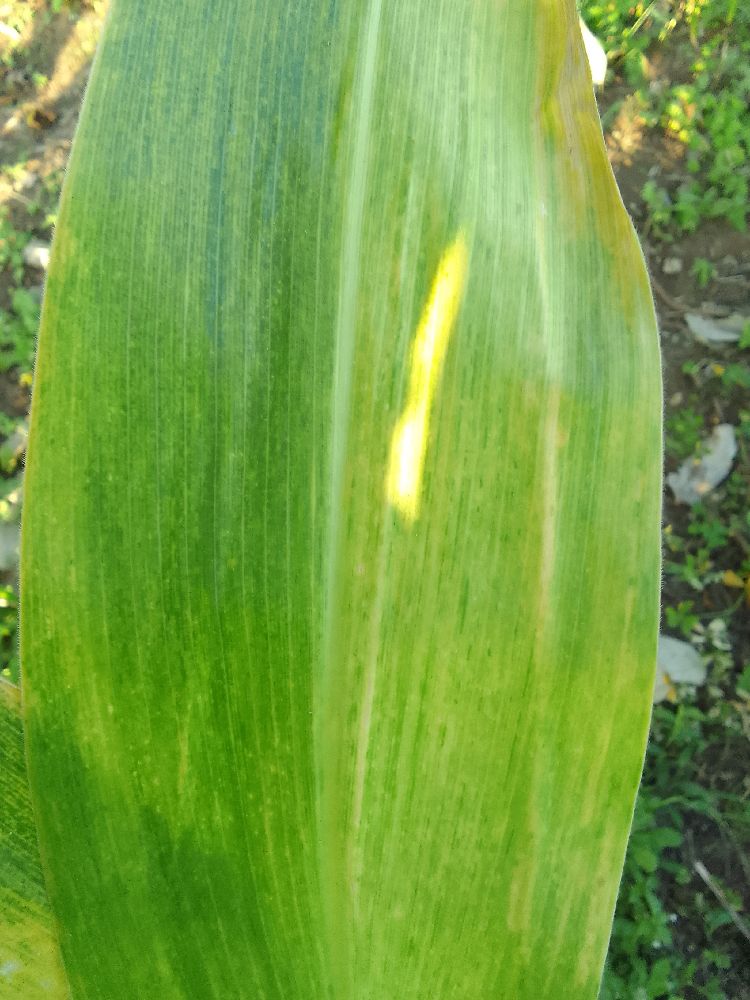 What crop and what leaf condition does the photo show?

maize, maize lethal necrosis
